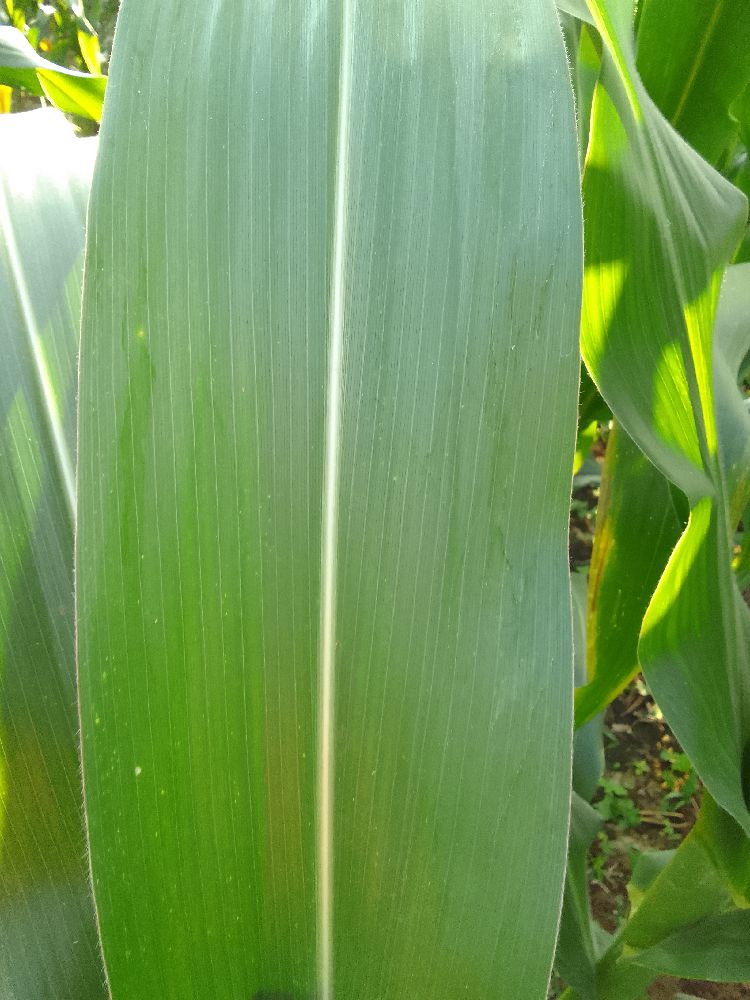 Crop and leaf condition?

maize, healthy
